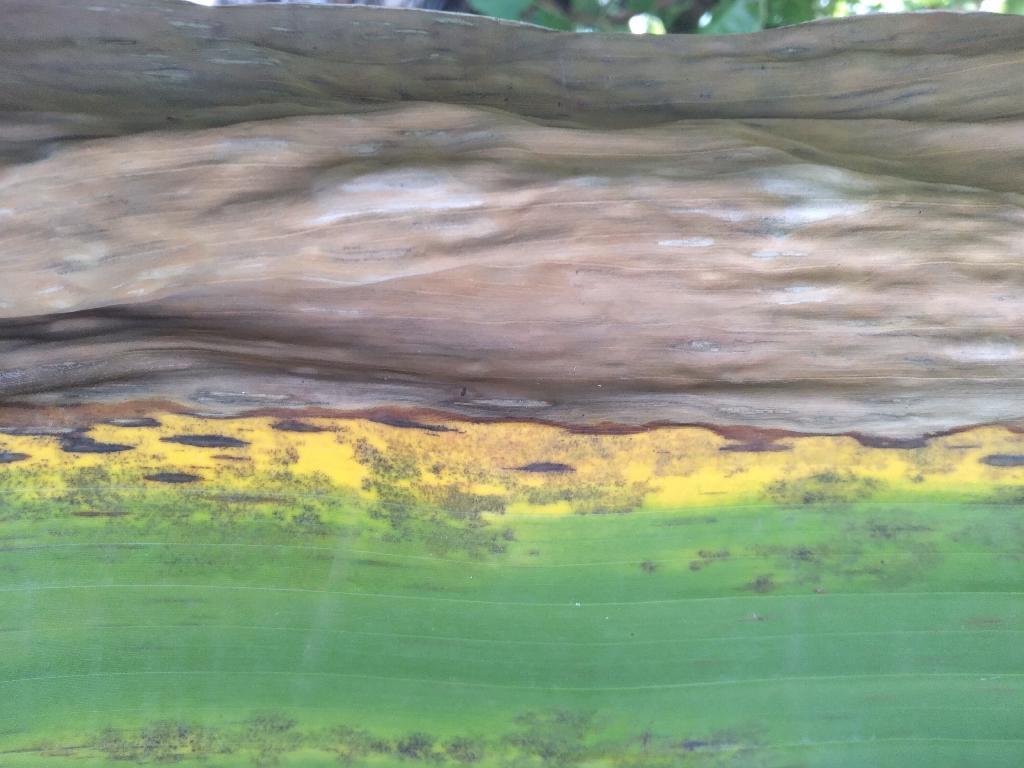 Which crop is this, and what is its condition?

banana, black sigatoka
